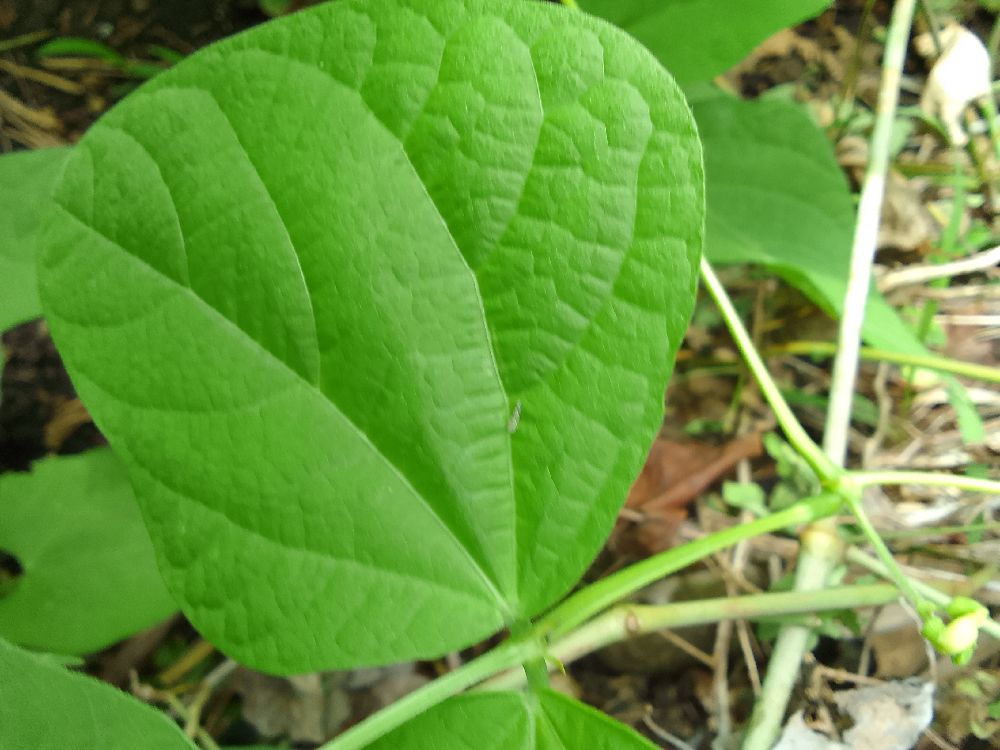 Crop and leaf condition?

common bean, healthy
